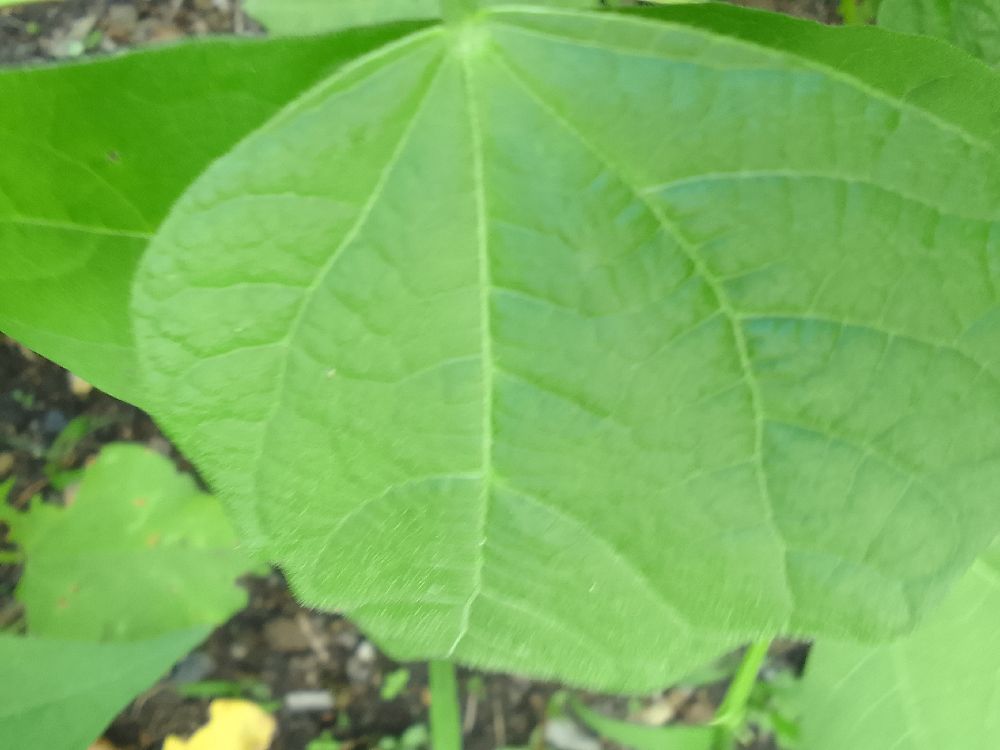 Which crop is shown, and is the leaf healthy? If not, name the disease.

common bean, healthy
